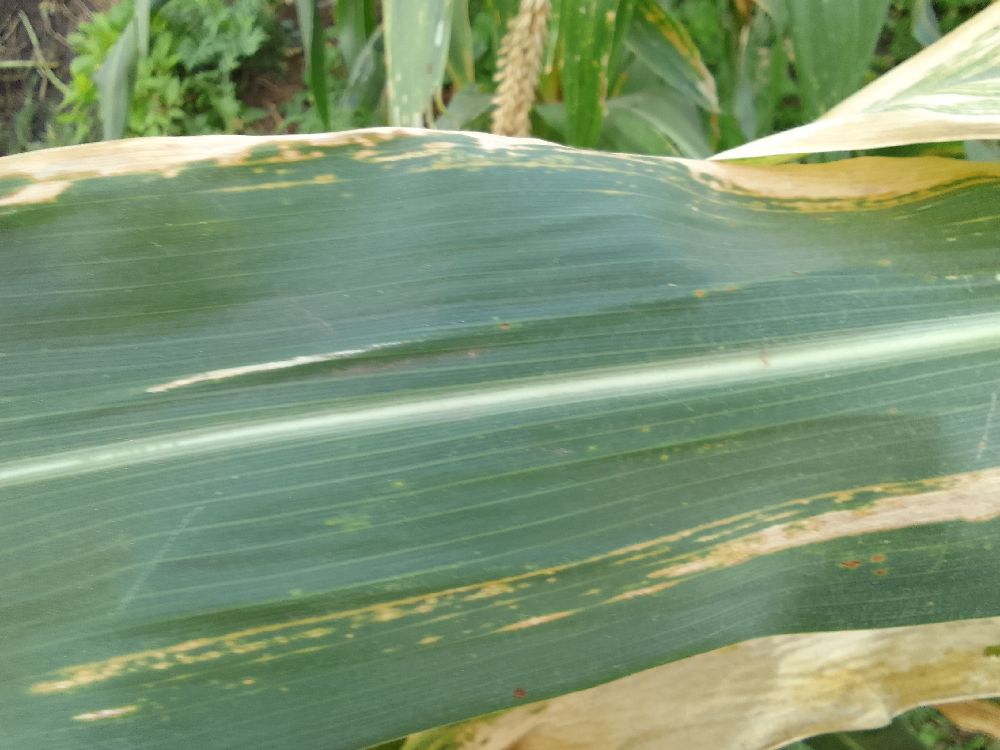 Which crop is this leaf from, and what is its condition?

maize, maize lethal necrosis
